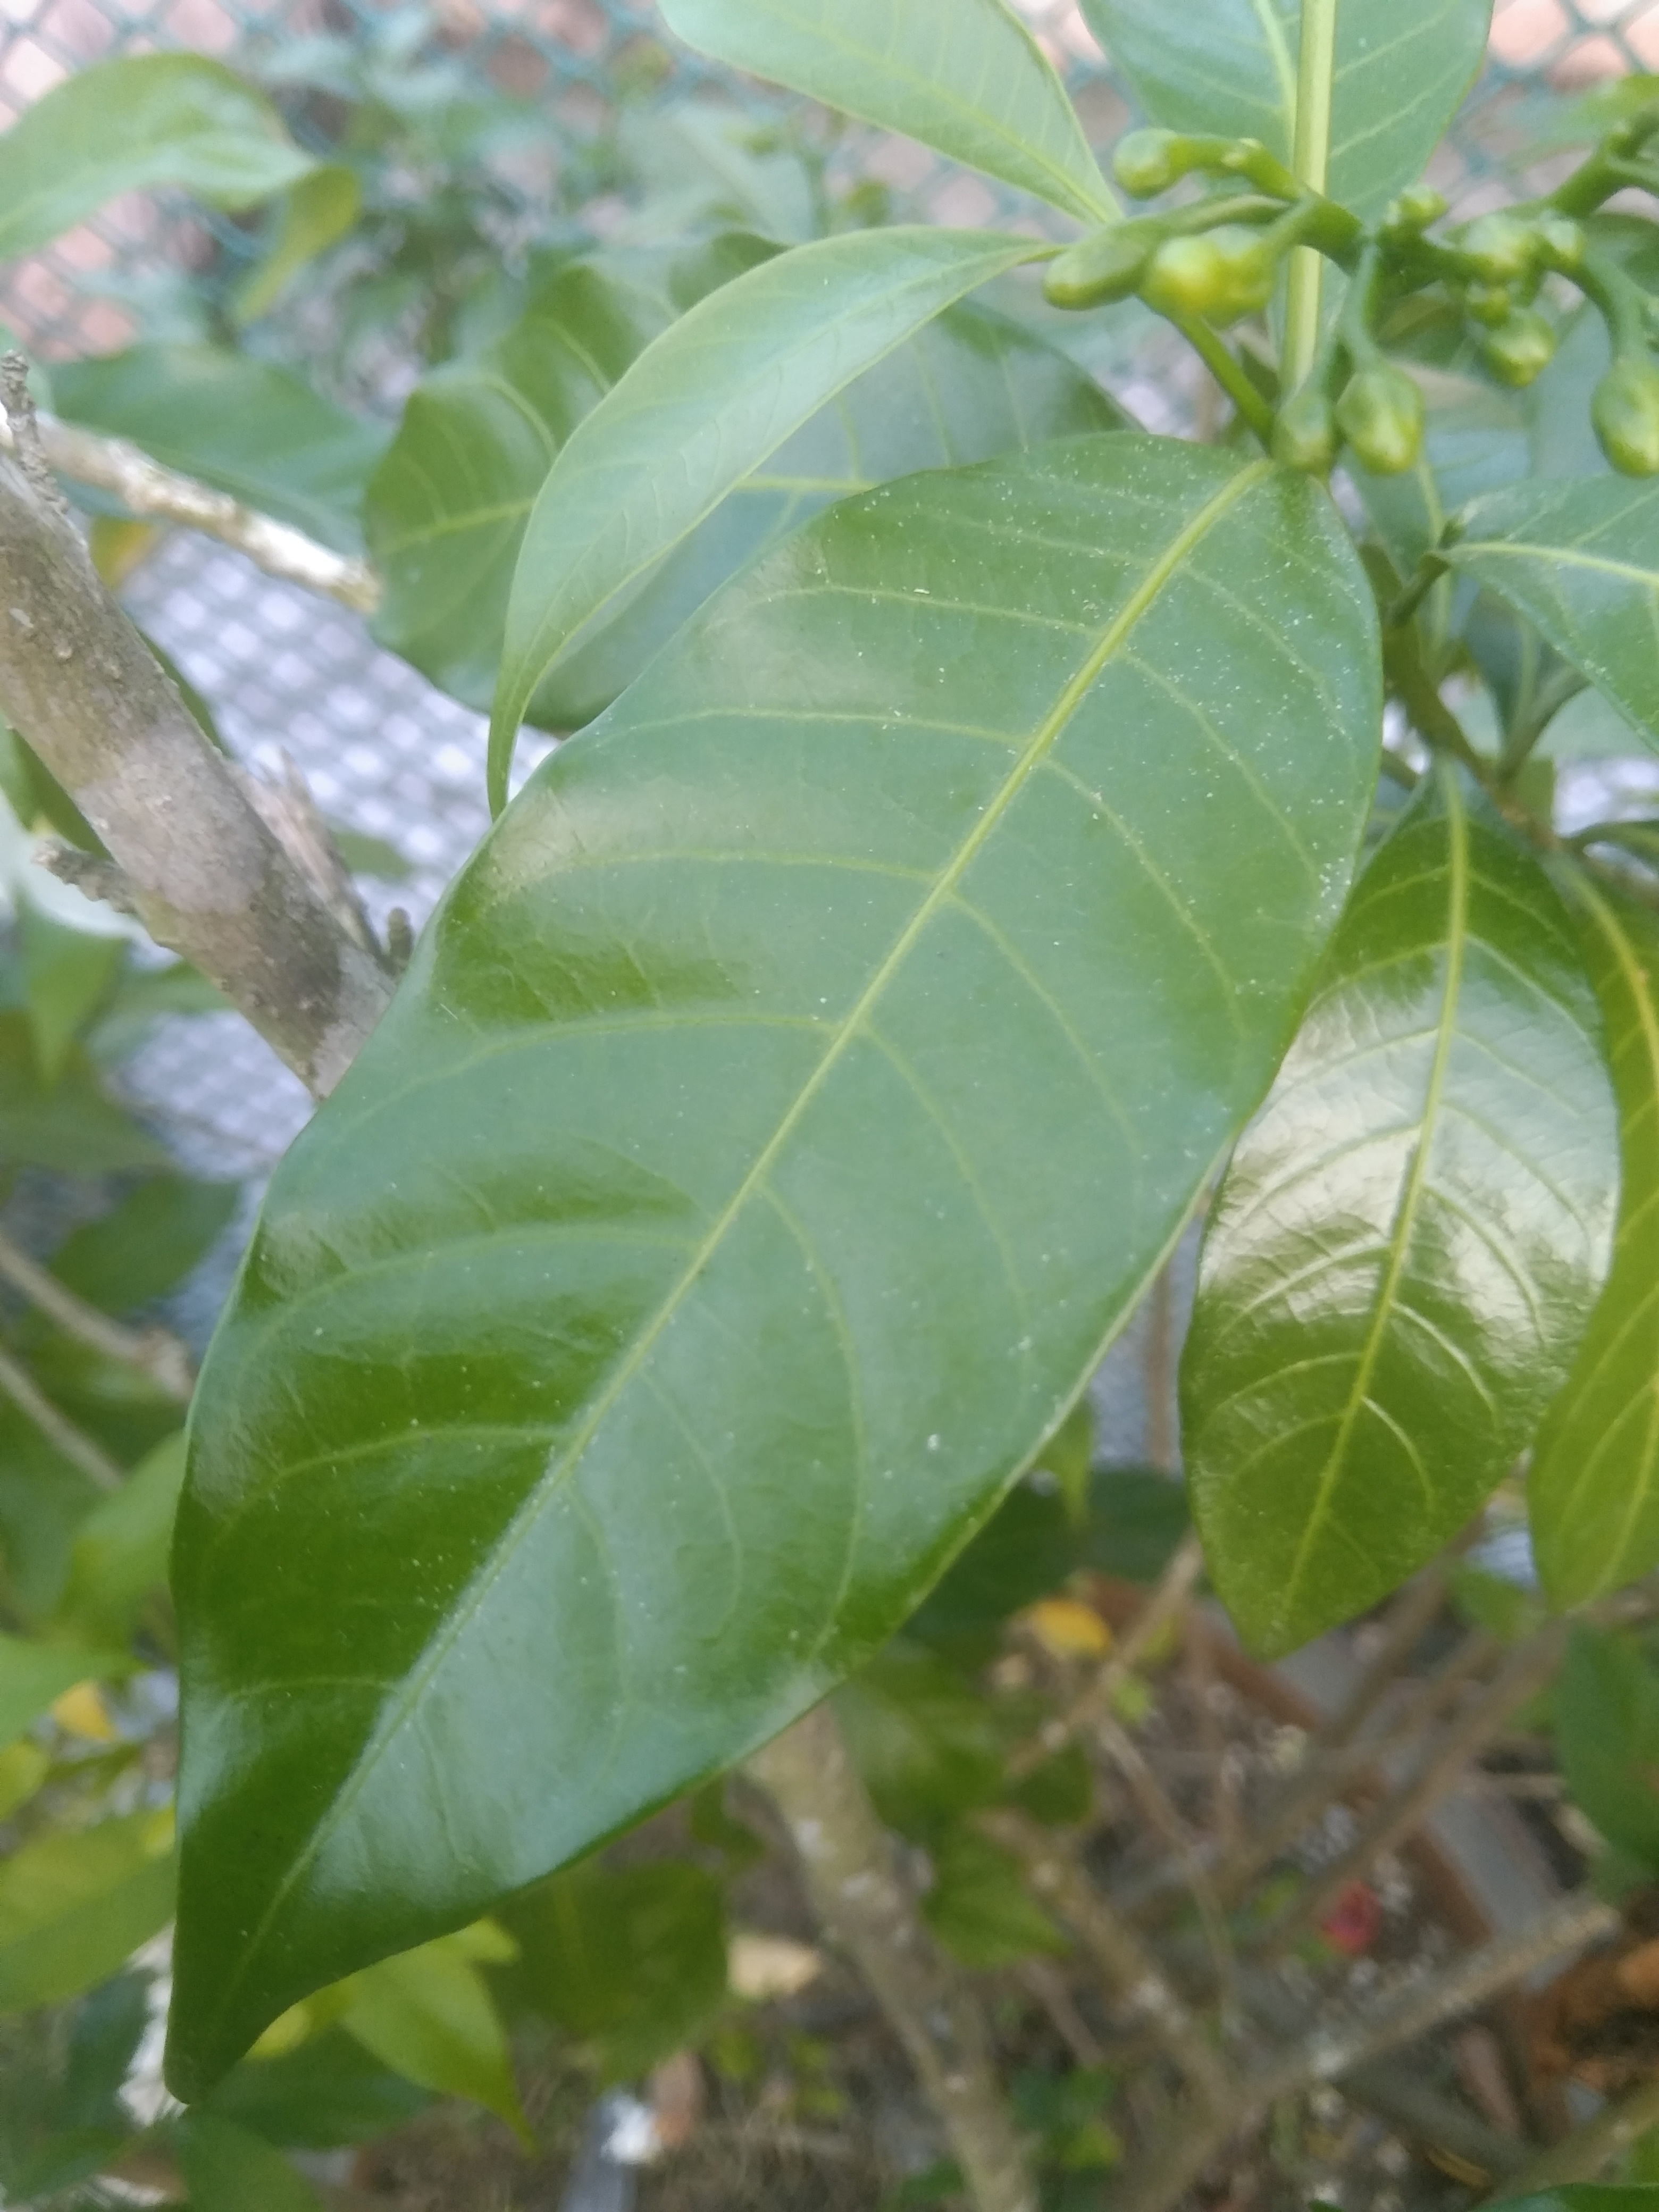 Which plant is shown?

togor
